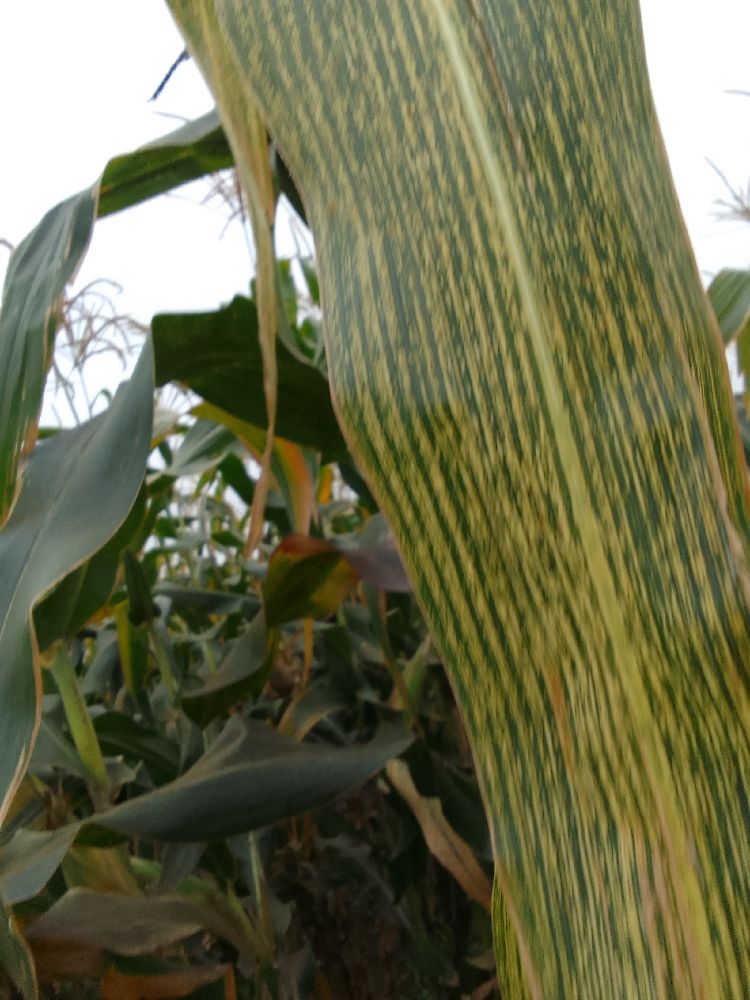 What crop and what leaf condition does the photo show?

maize, maize streak virus
